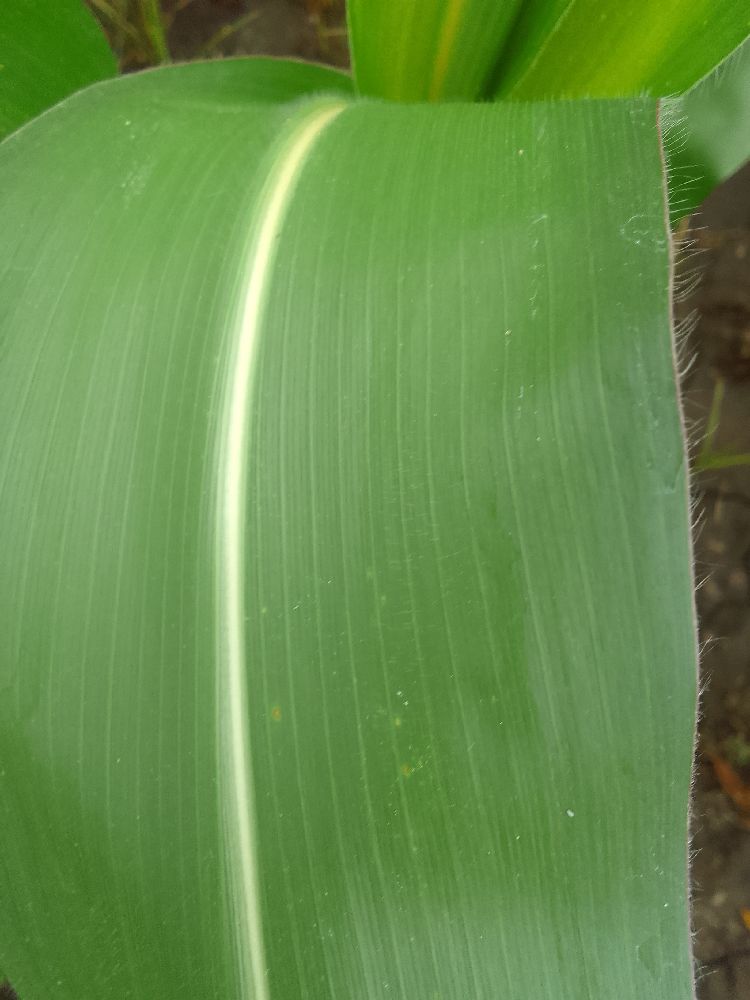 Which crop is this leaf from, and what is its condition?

maize, healthy
